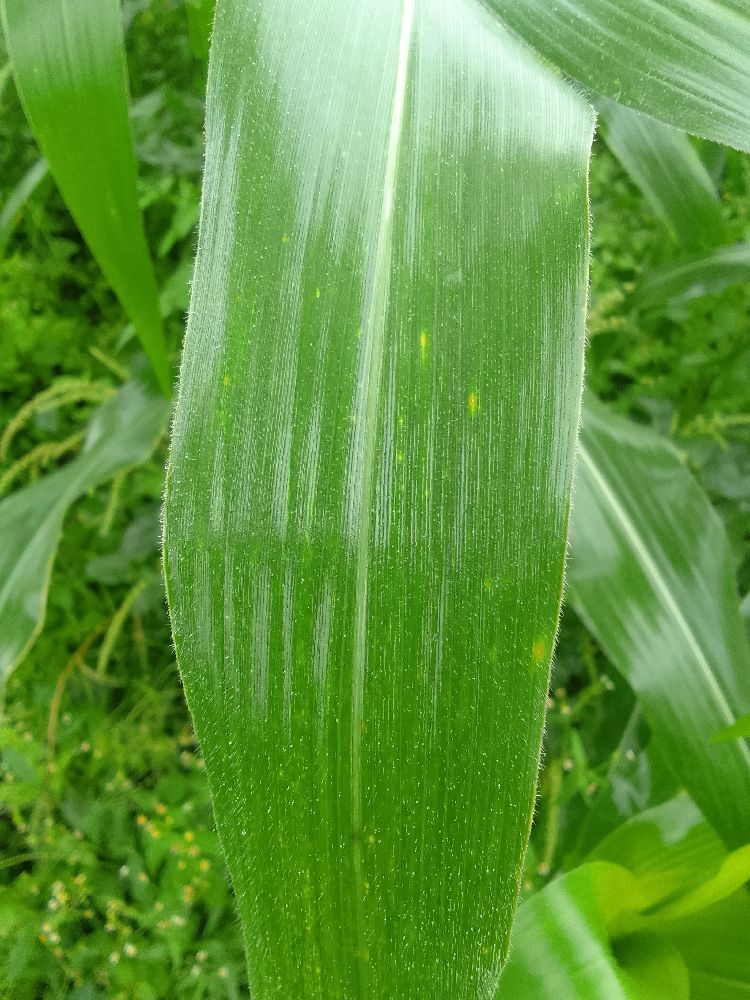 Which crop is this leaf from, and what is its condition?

maize, healthy
